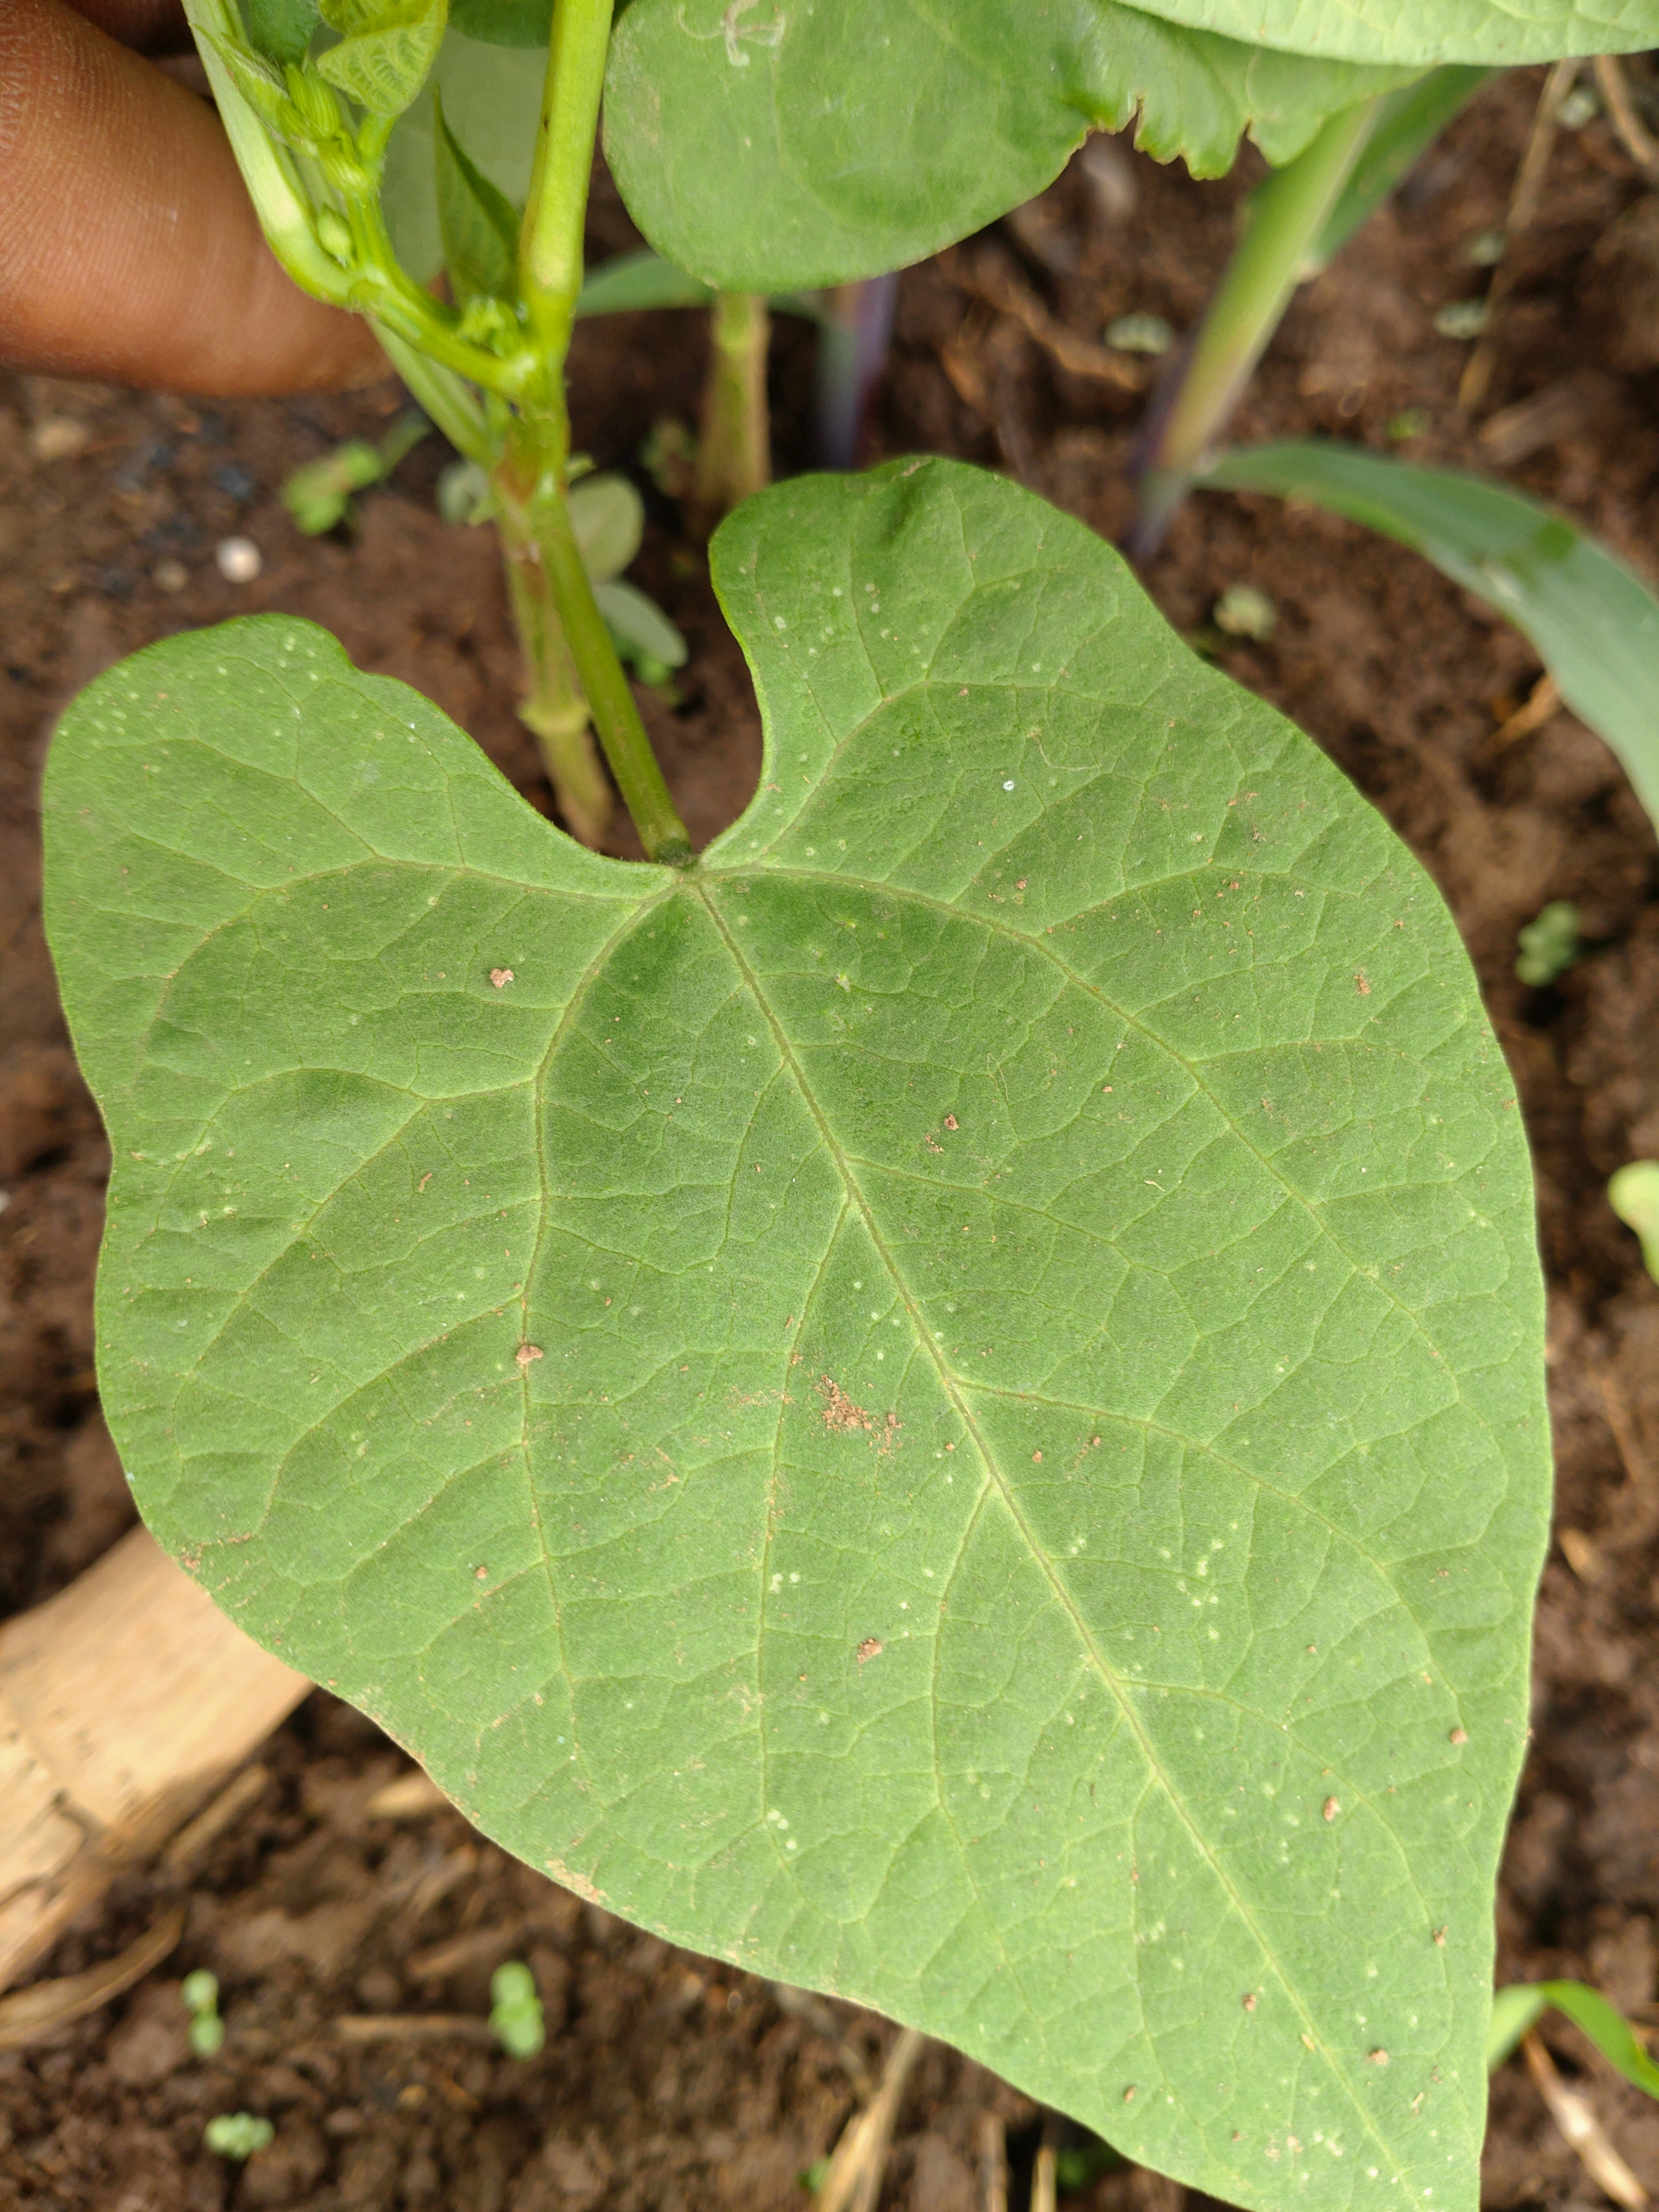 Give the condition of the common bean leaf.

healthy
